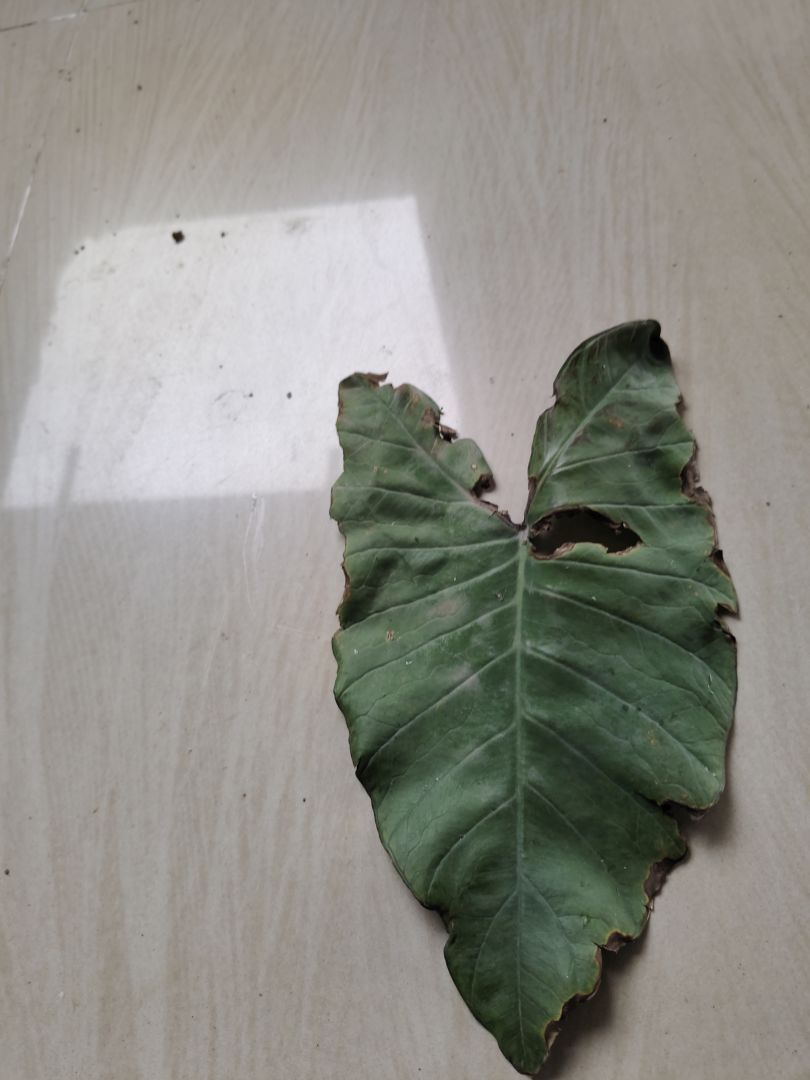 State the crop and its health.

taro, leaf blight
